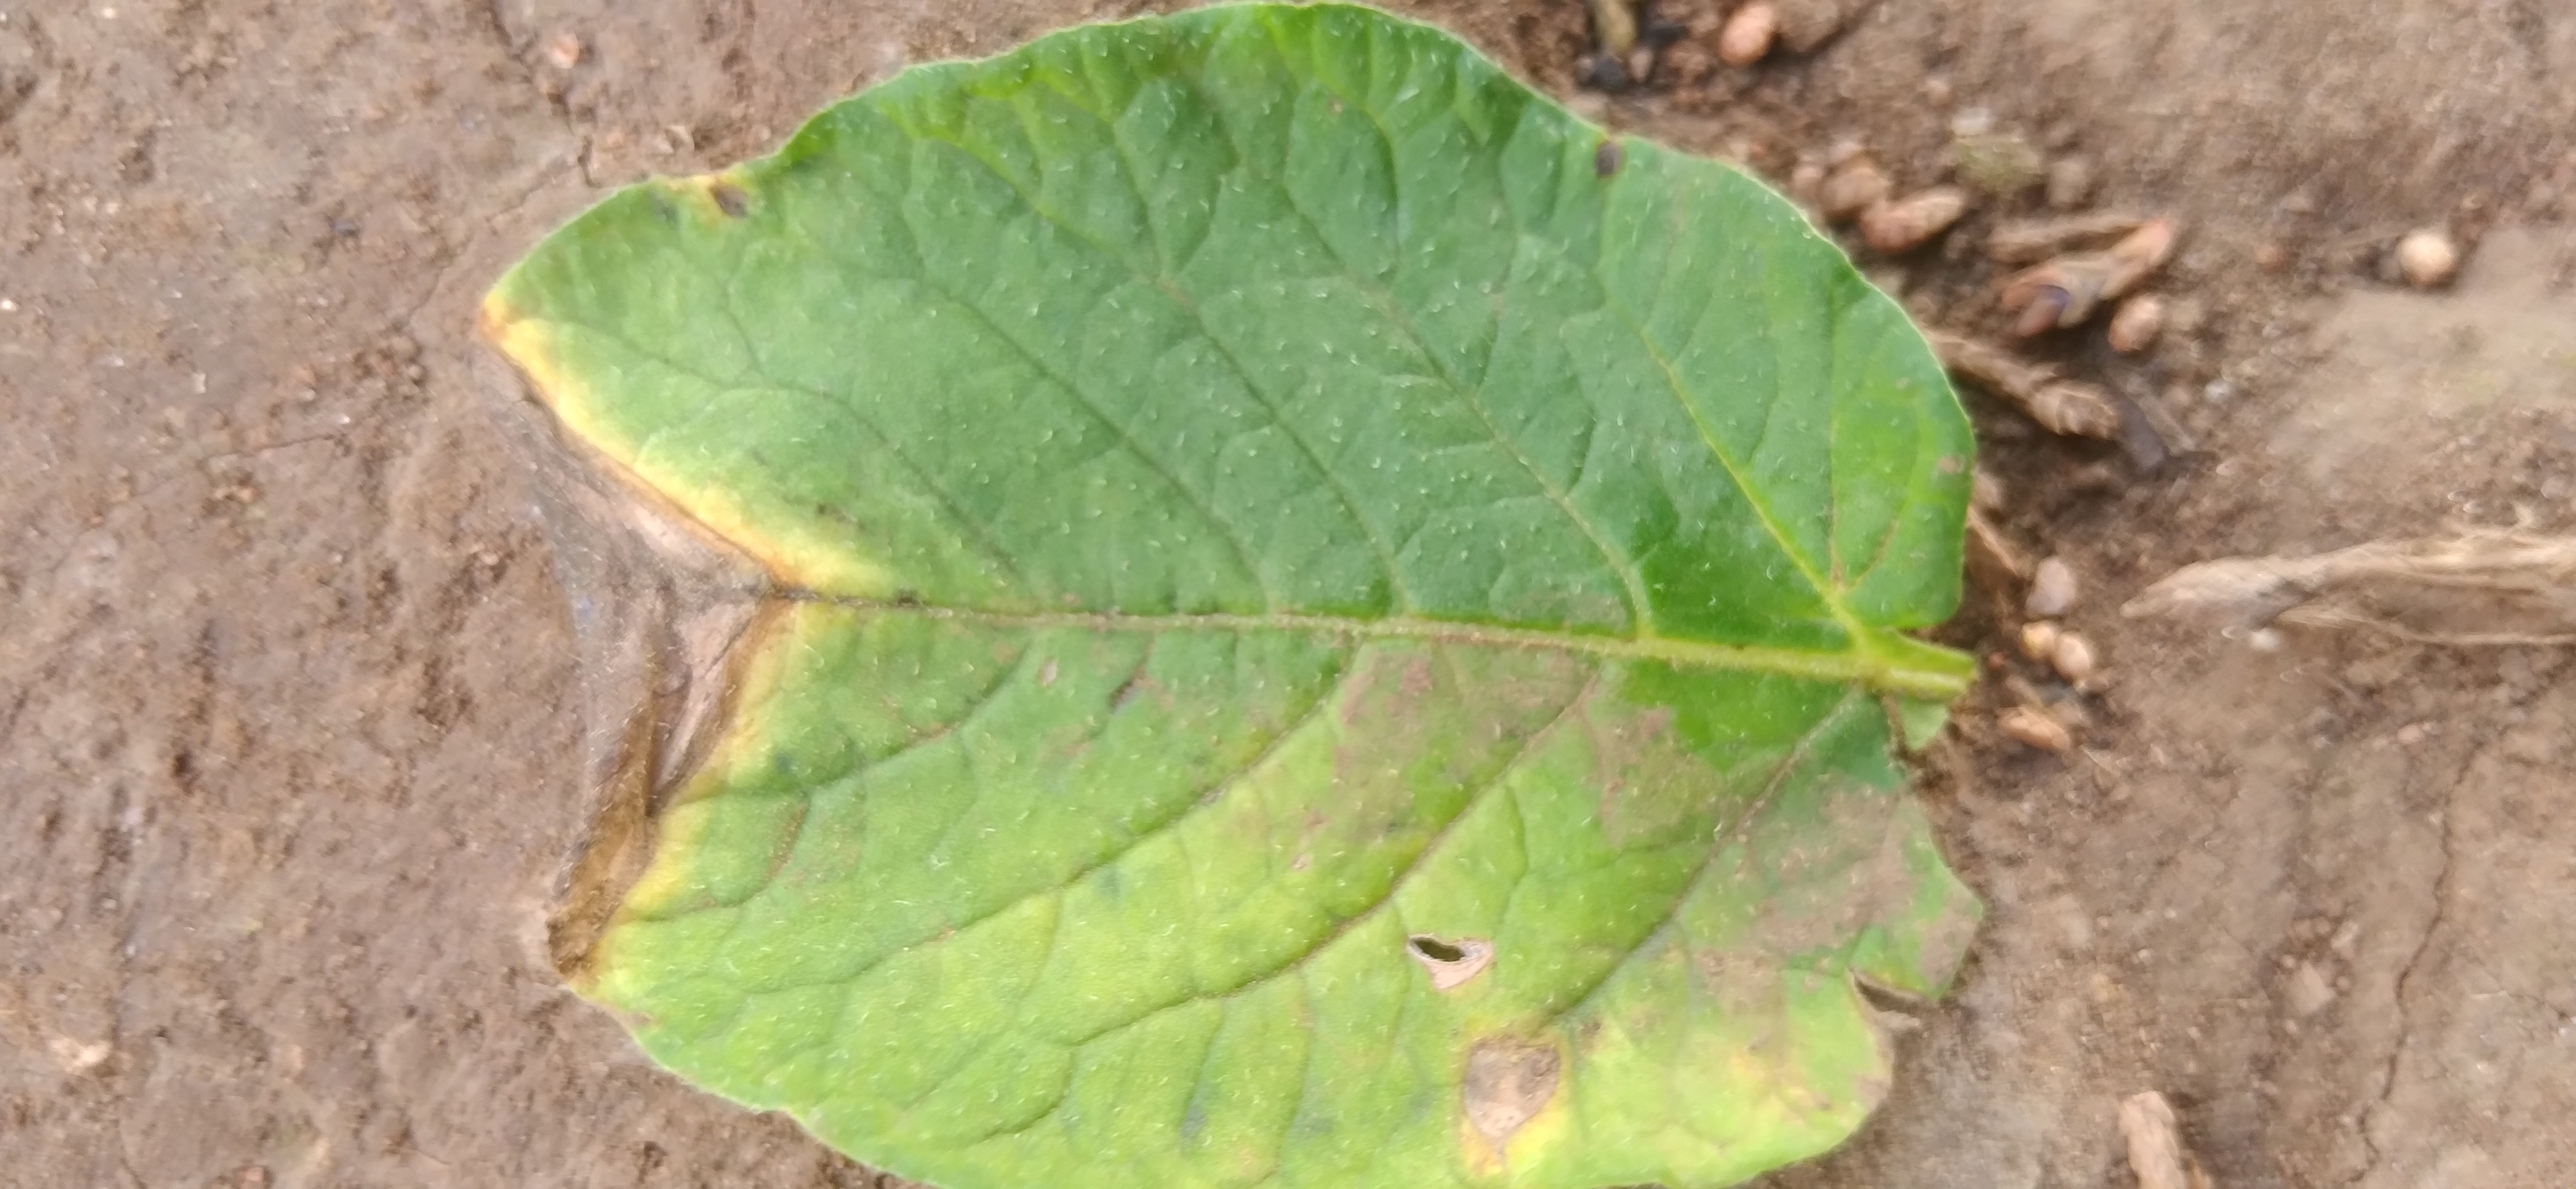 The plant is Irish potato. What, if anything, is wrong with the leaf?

early blight
